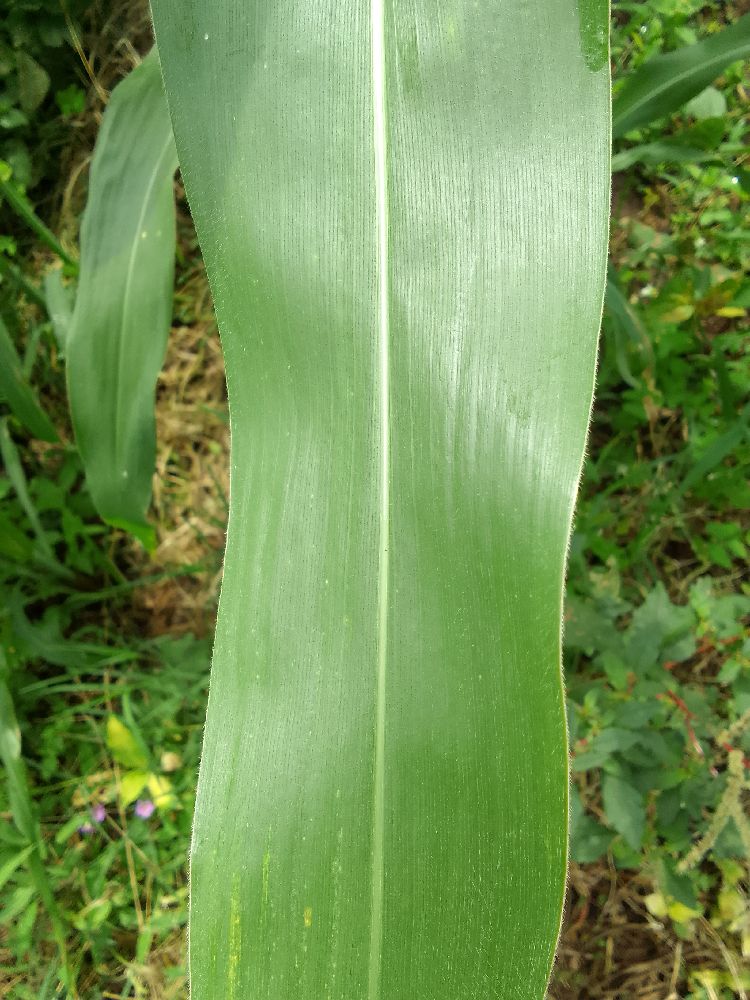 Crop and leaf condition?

maize, healthy
